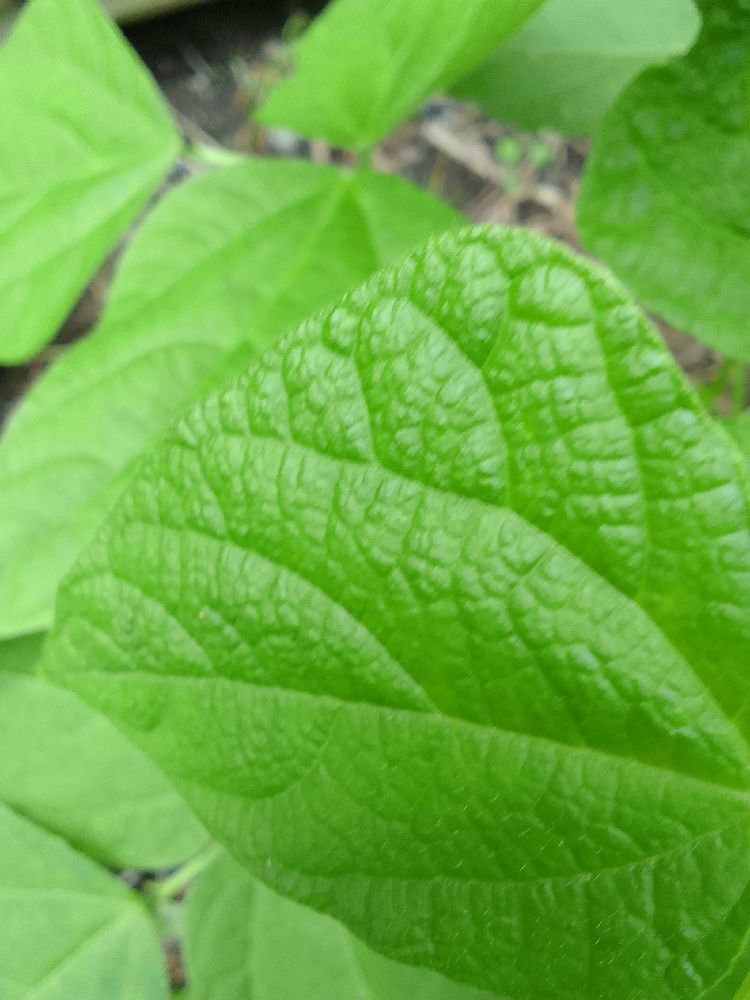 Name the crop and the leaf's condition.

common bean, healthy
